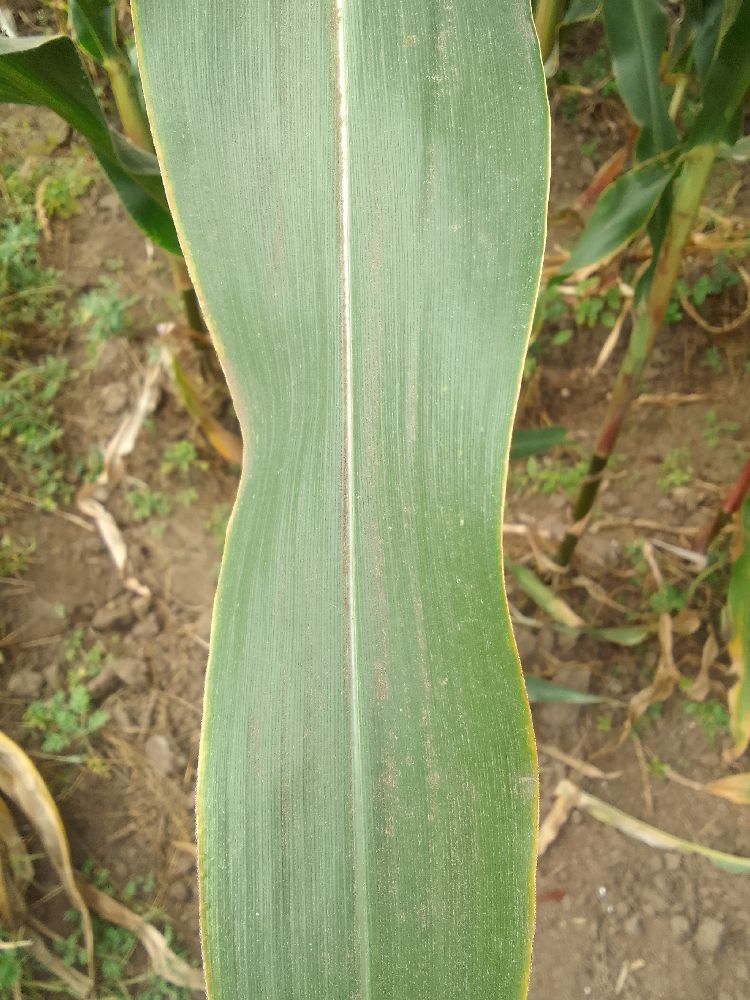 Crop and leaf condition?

maize, healthy
